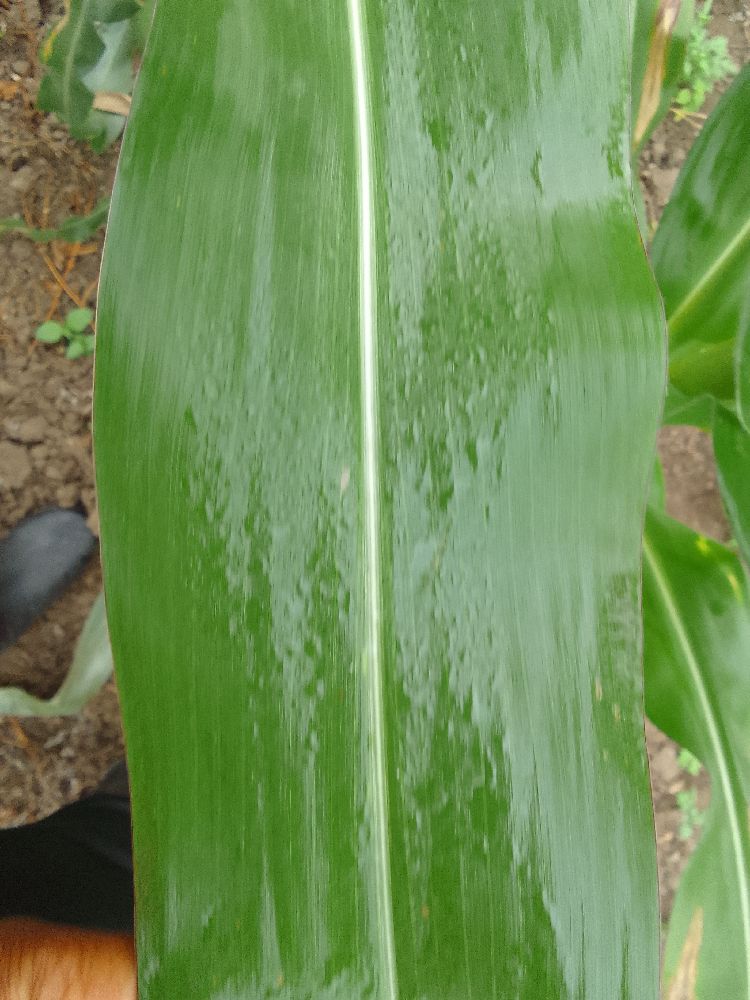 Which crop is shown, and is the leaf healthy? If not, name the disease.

maize, healthy
